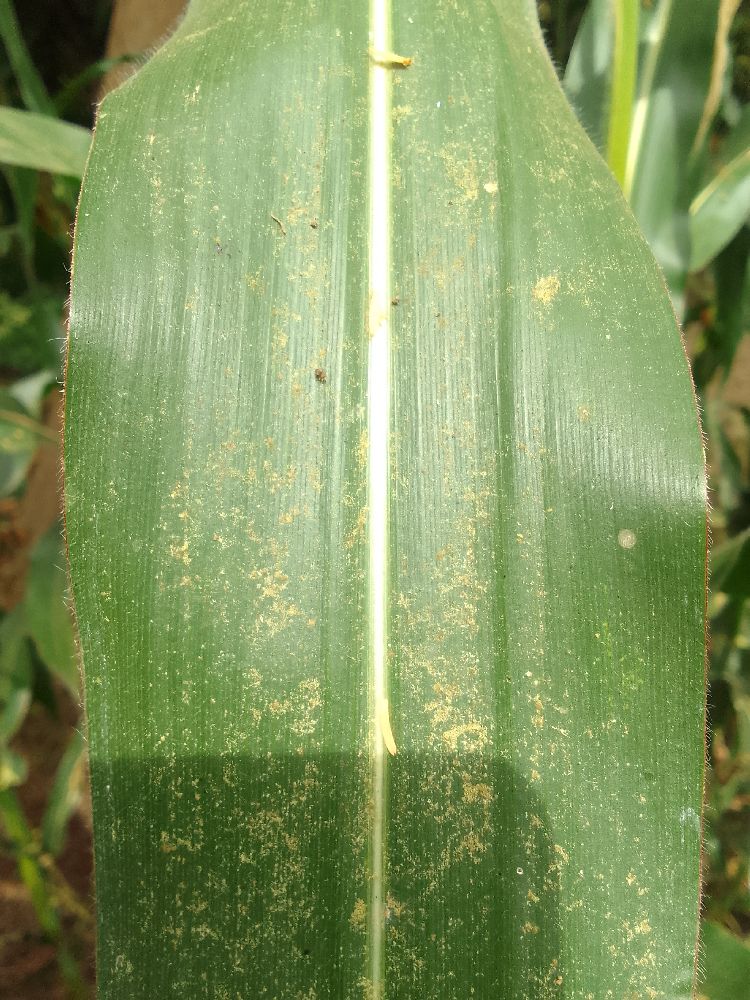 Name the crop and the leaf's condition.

maize, healthy
